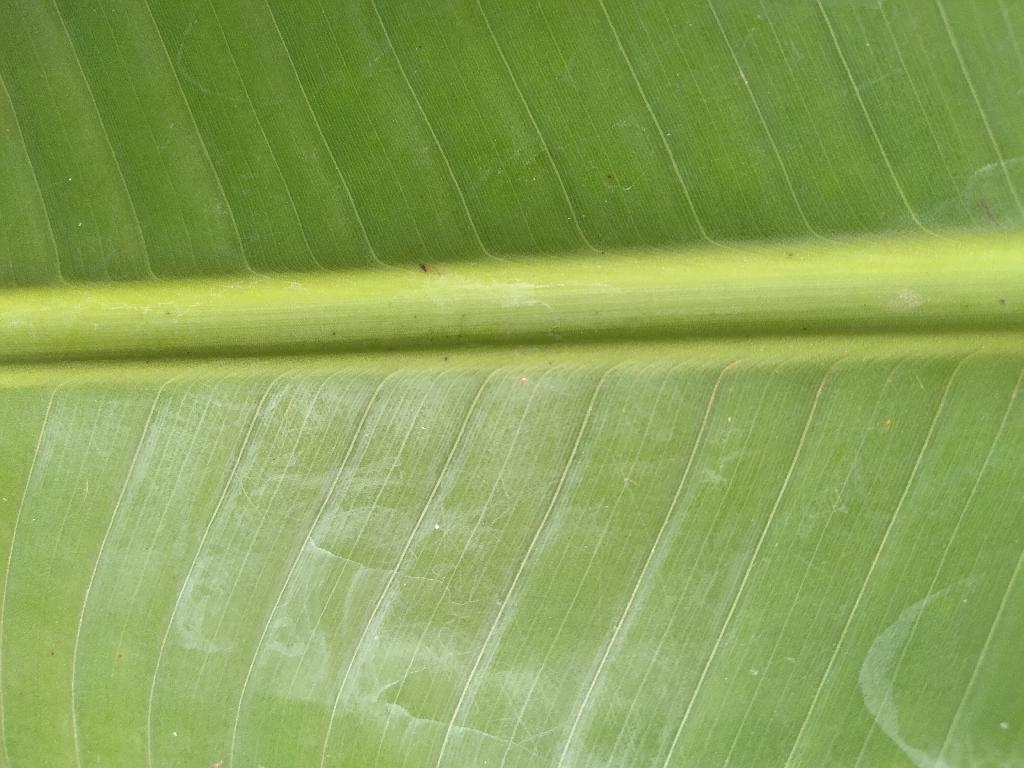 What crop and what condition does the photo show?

banana, healthy
